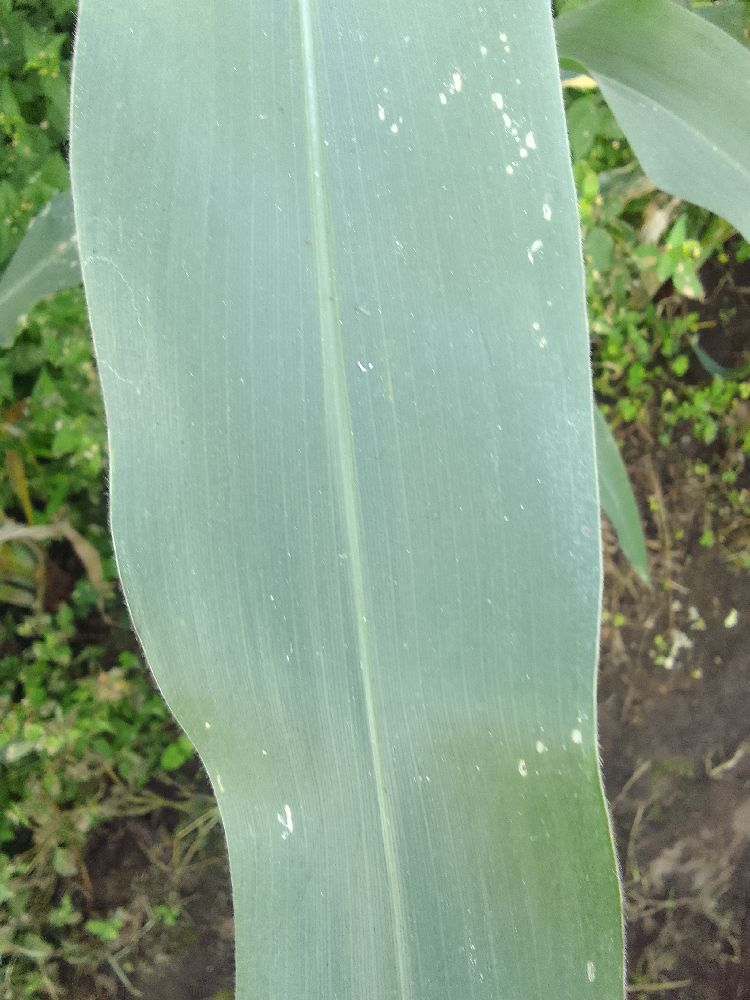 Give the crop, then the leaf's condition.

maize, healthy
